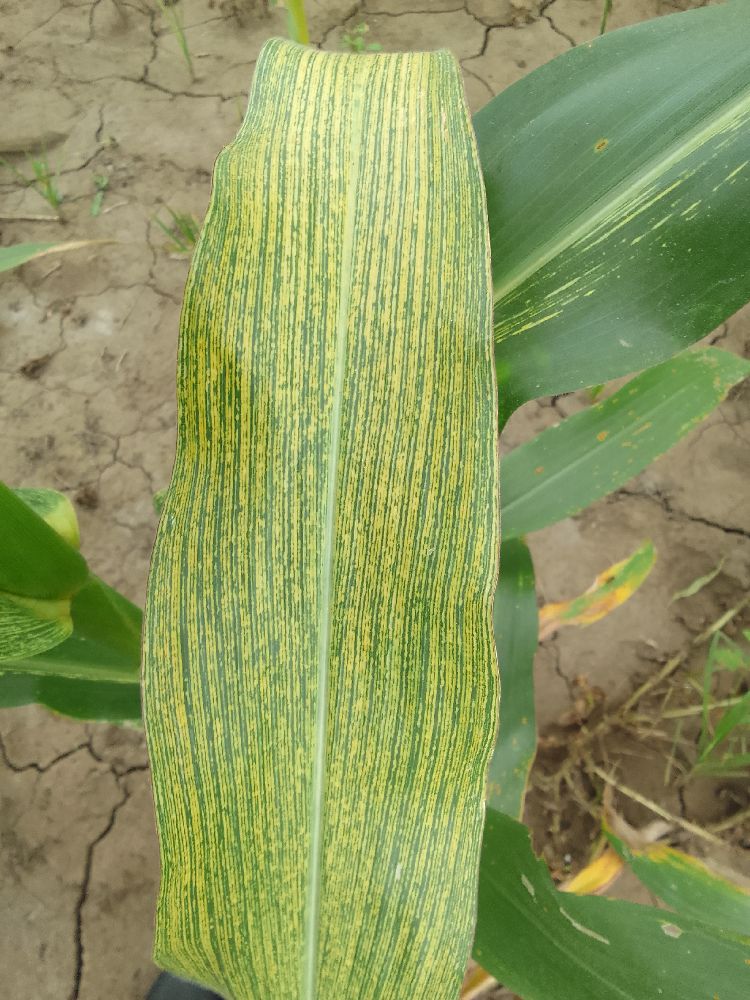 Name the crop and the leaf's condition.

maize, maize streak virus
